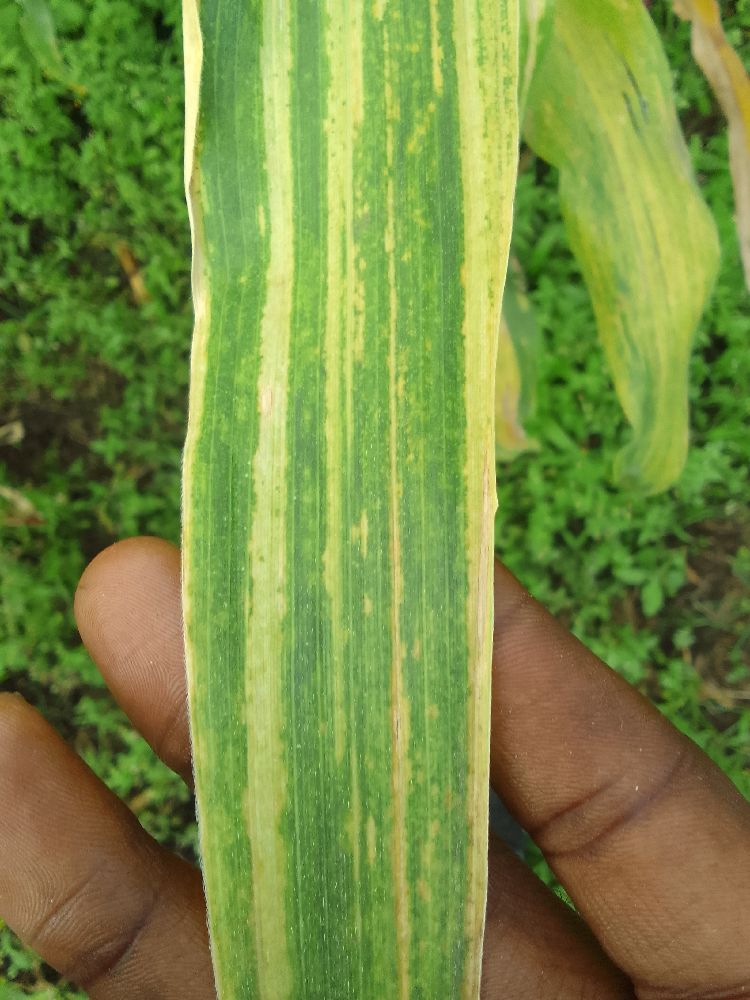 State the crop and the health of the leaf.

maize, maize lethal necrosis
